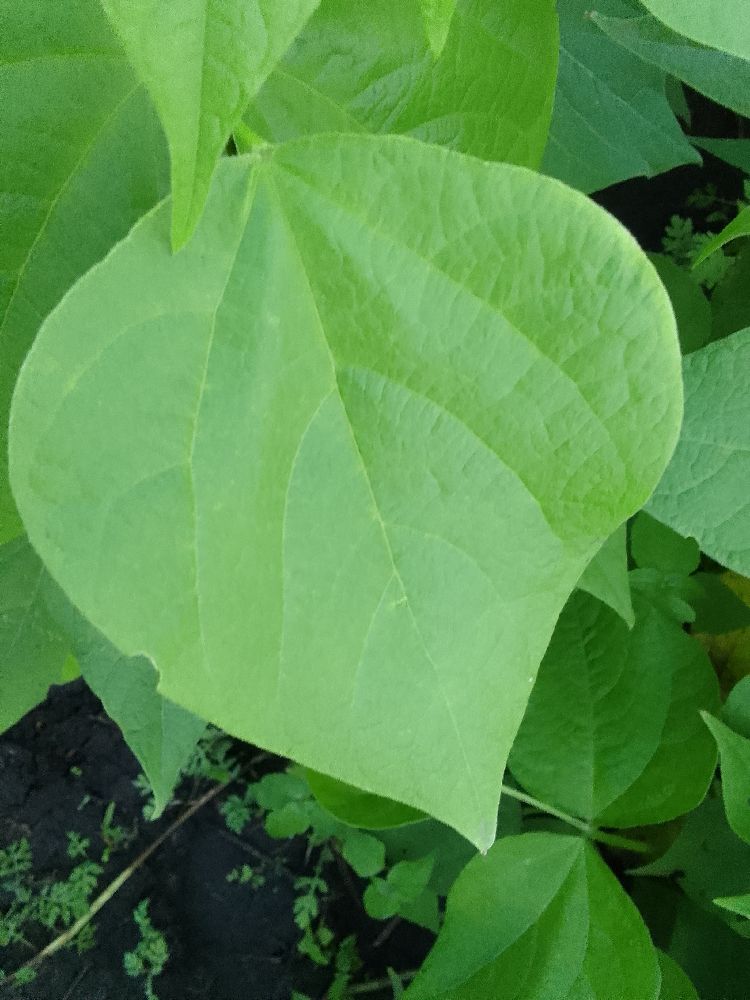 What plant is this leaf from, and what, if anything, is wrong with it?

common bean, healthy
